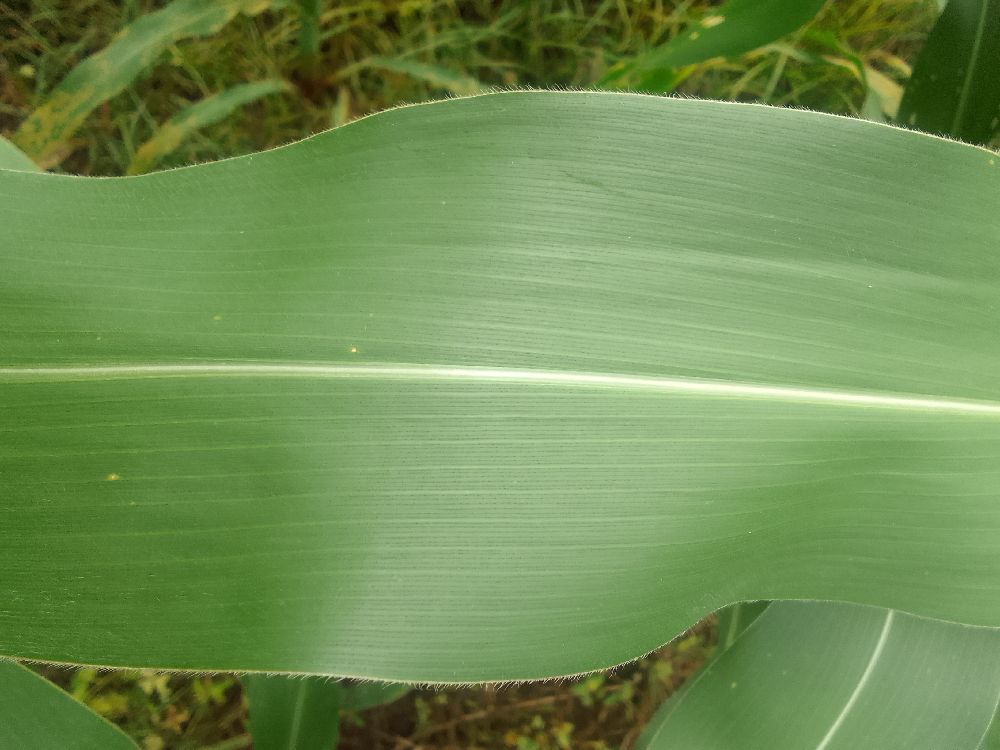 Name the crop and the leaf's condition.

maize, healthy
